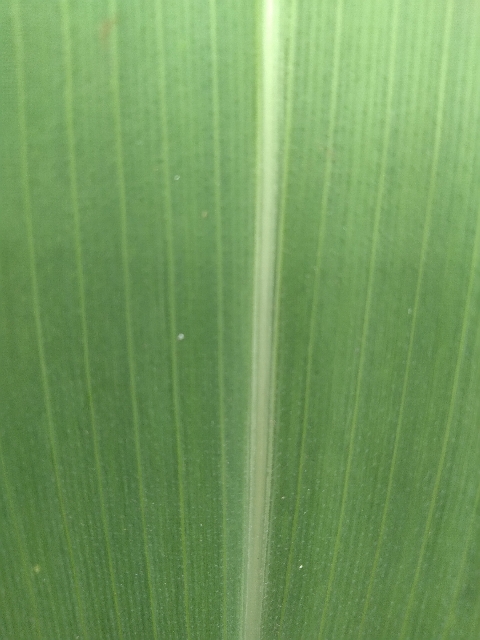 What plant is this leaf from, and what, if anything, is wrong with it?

maize, healthy
